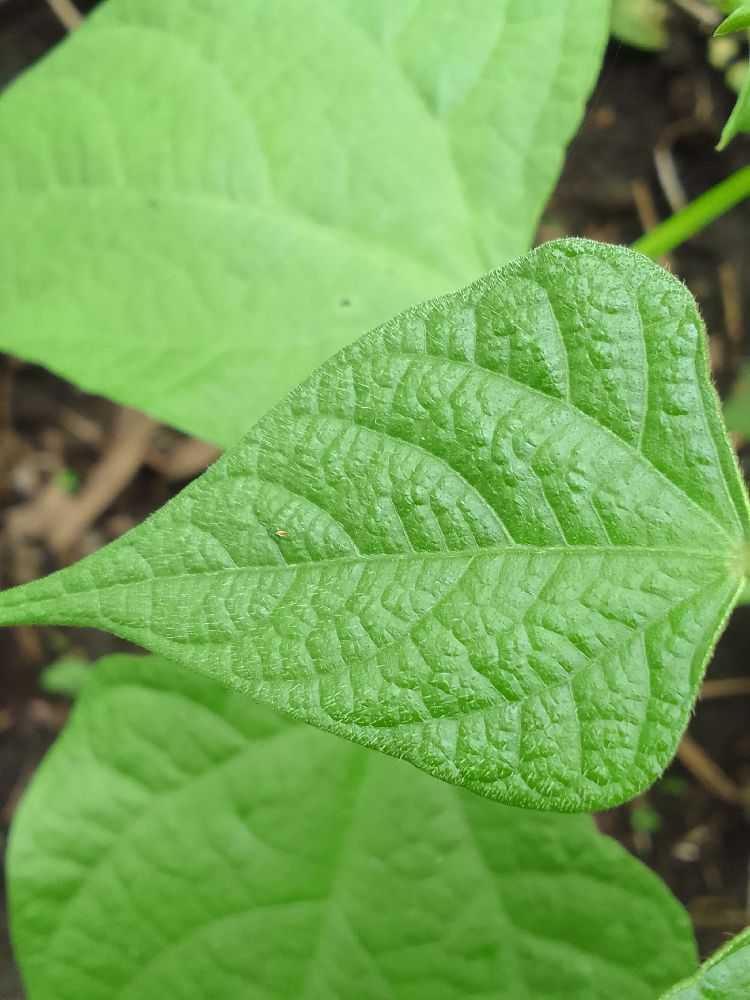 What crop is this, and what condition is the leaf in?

common bean, healthy
